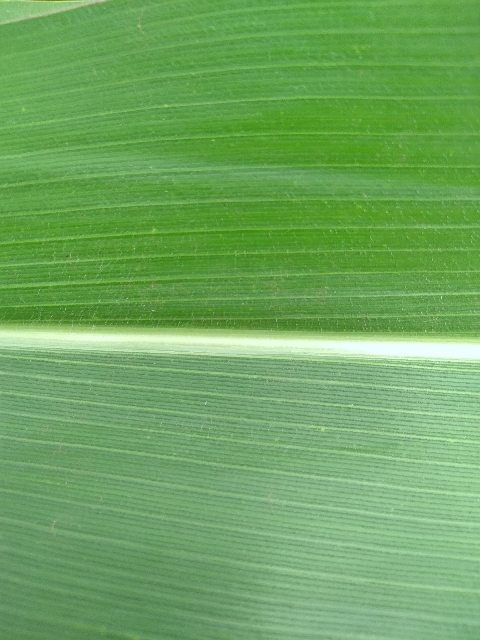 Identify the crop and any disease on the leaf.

maize, healthy
